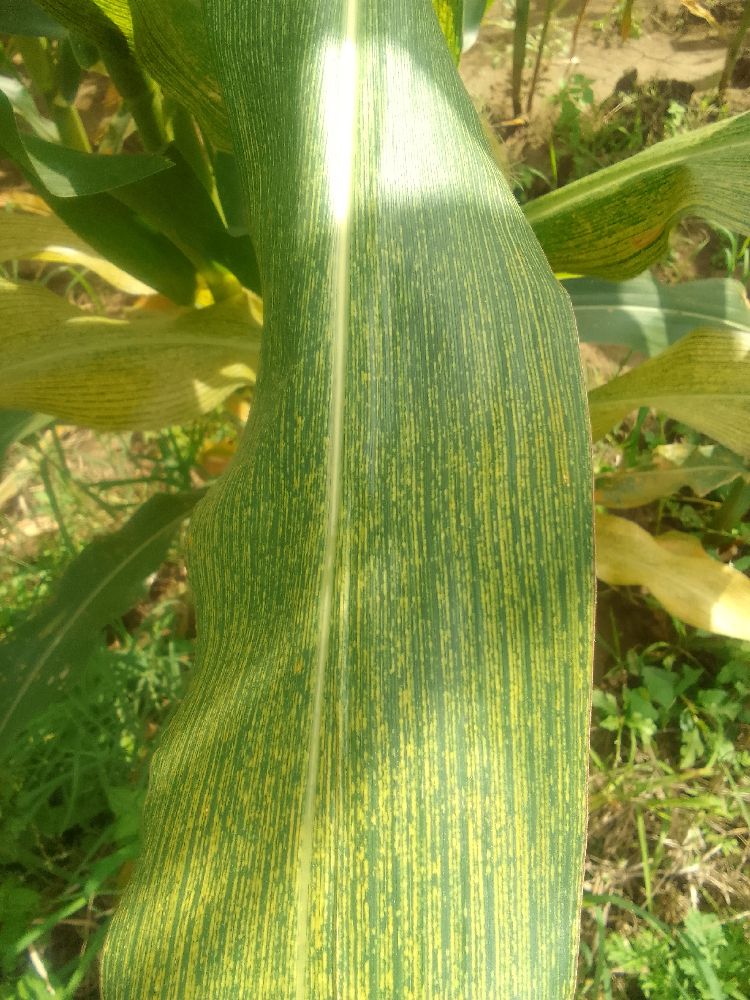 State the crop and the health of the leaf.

maize, maize streak virus
